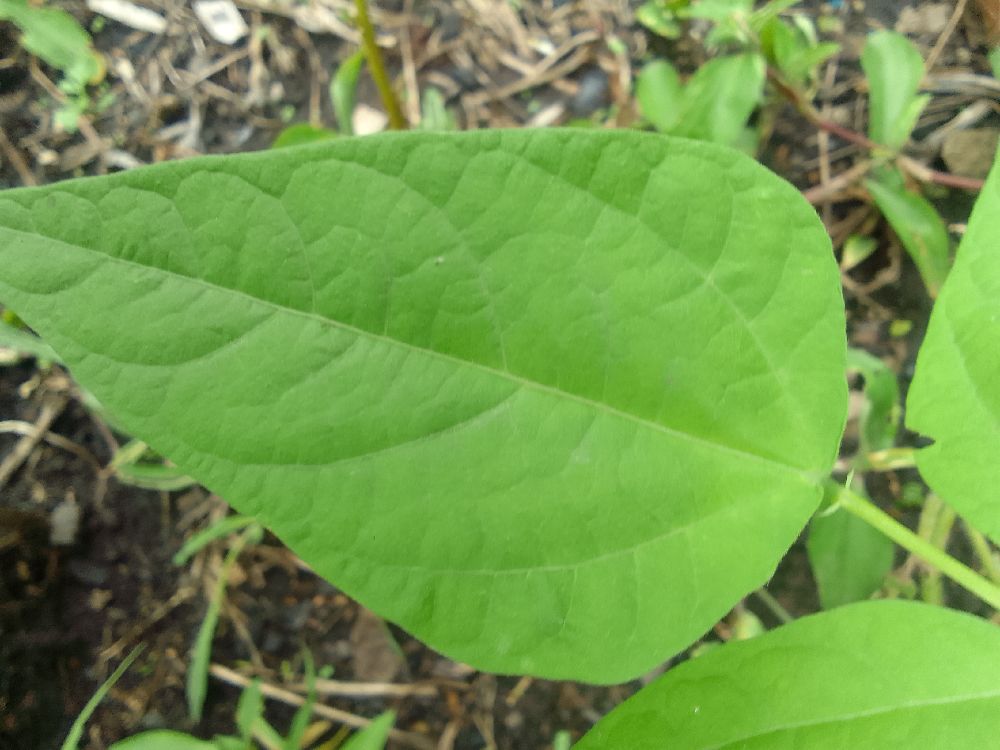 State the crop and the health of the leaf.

common bean, healthy
